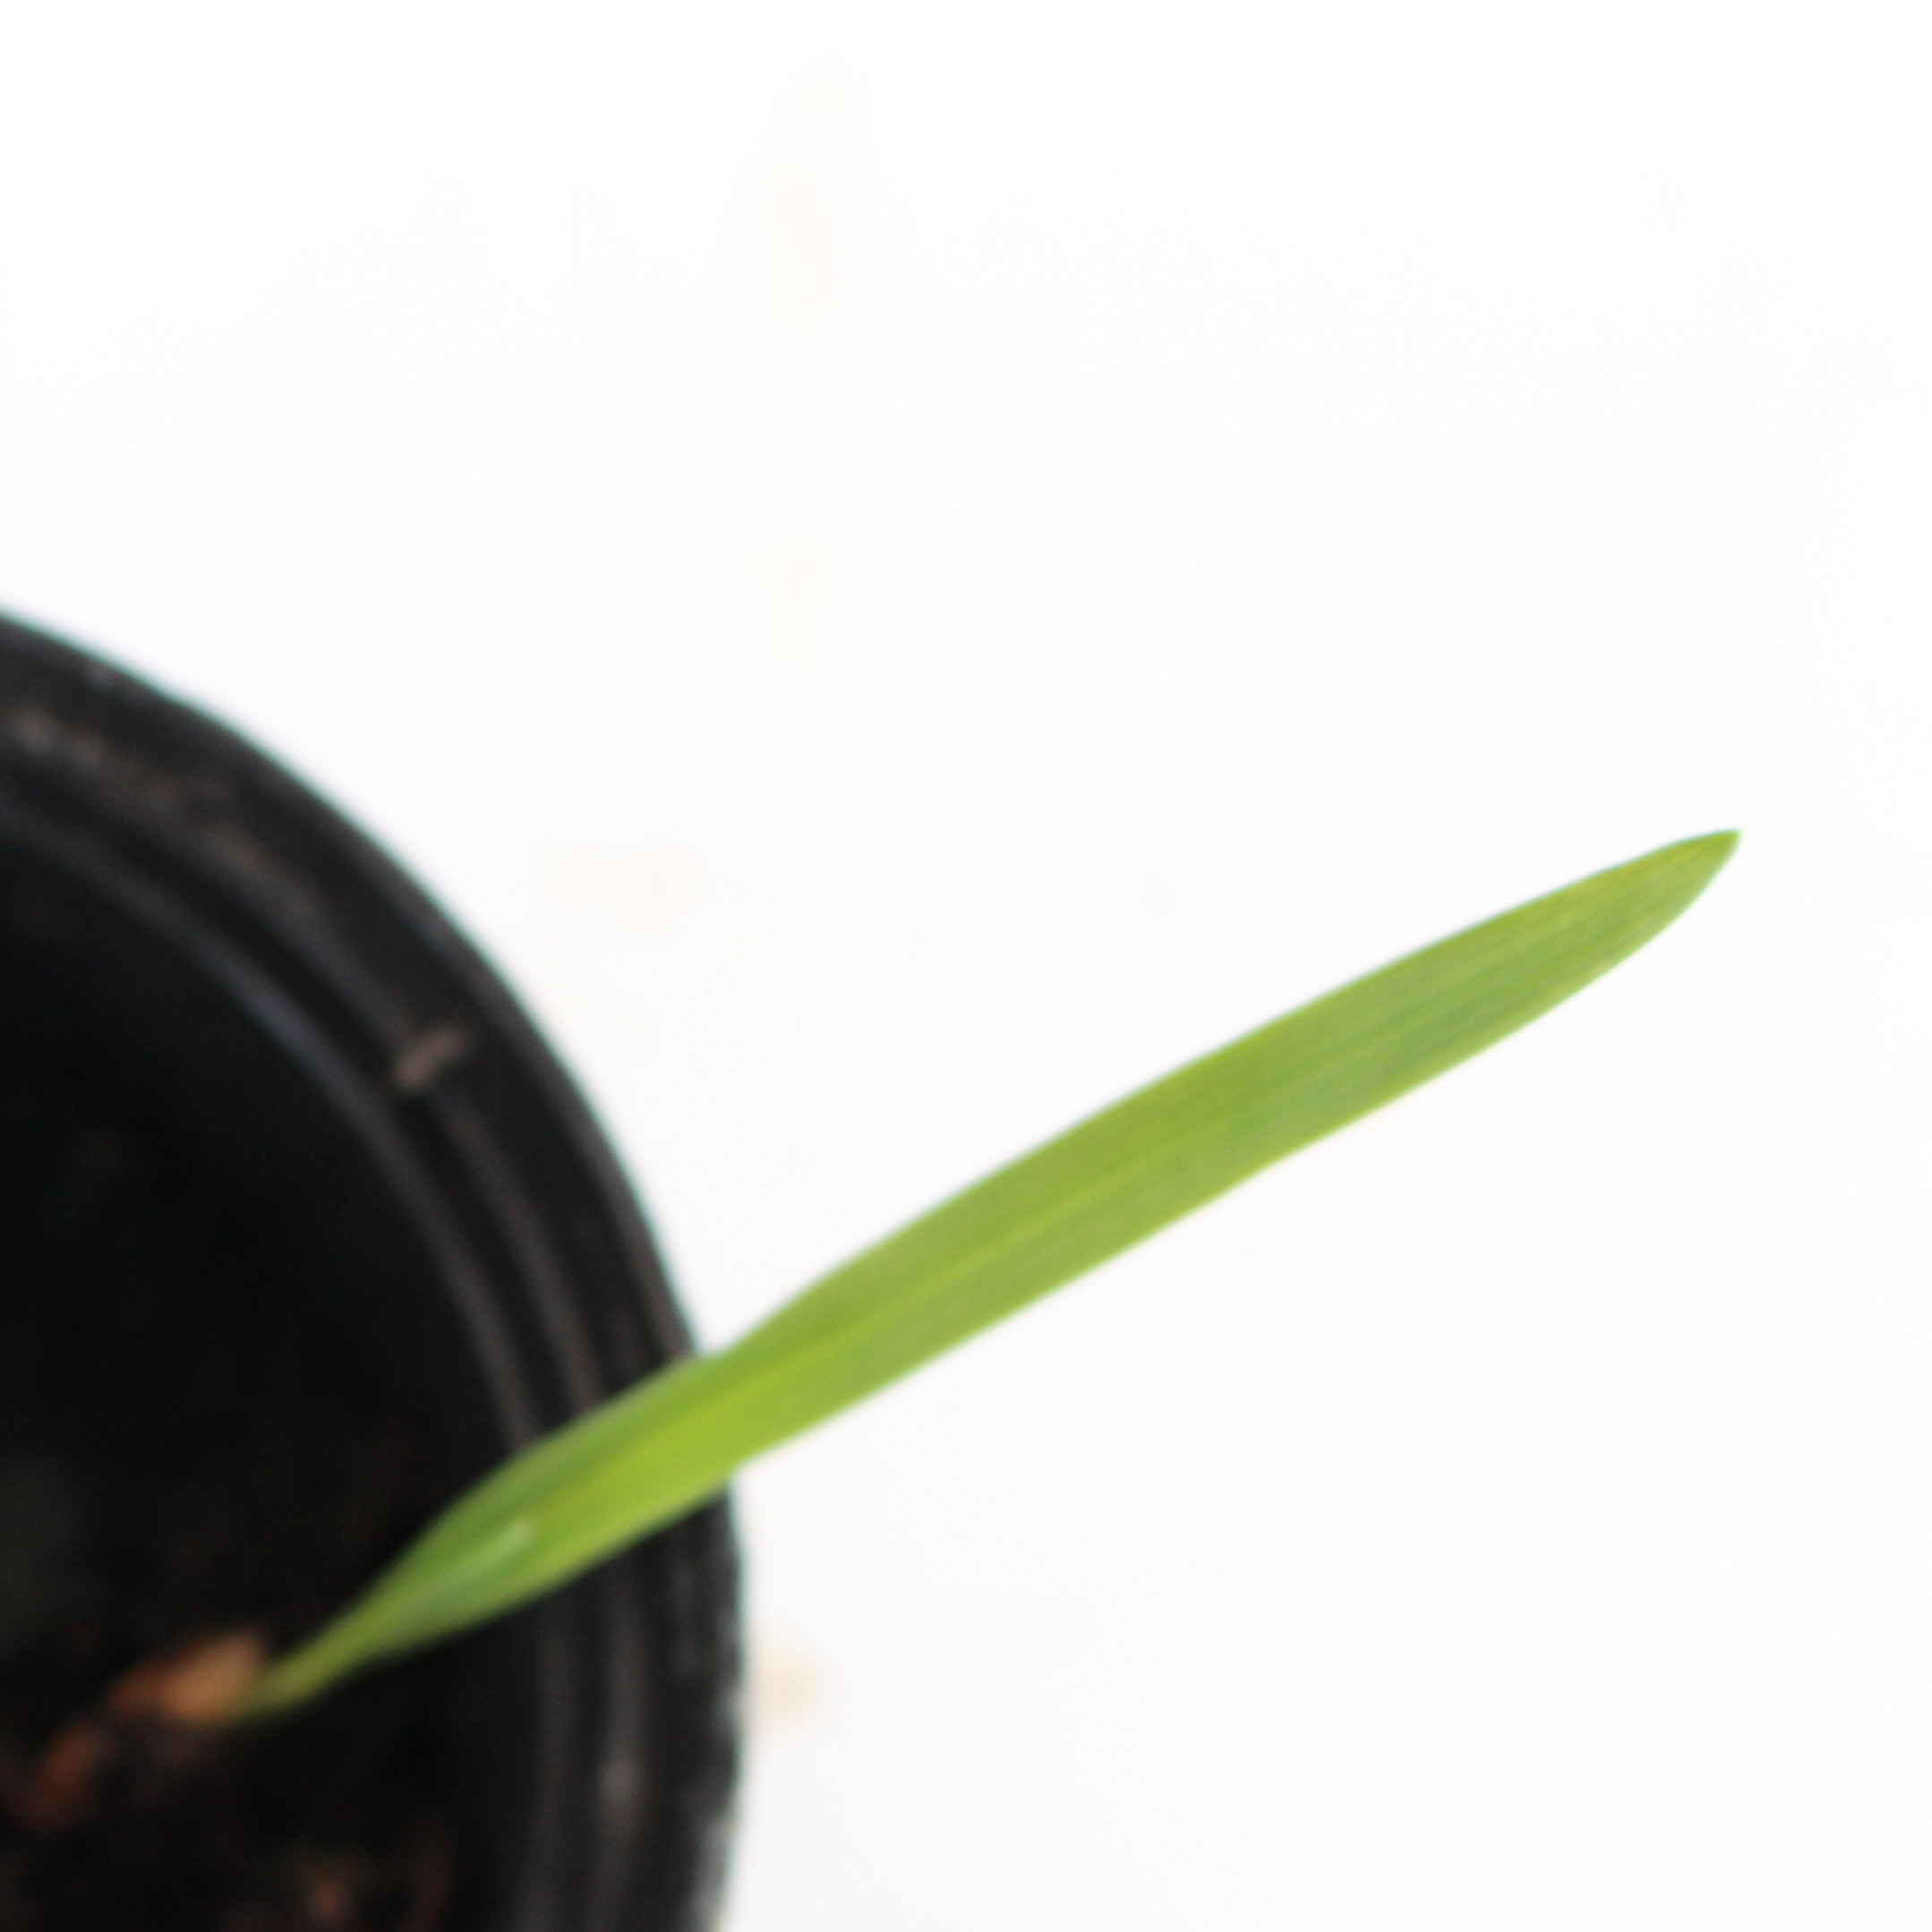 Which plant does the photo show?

Avena sterilis
